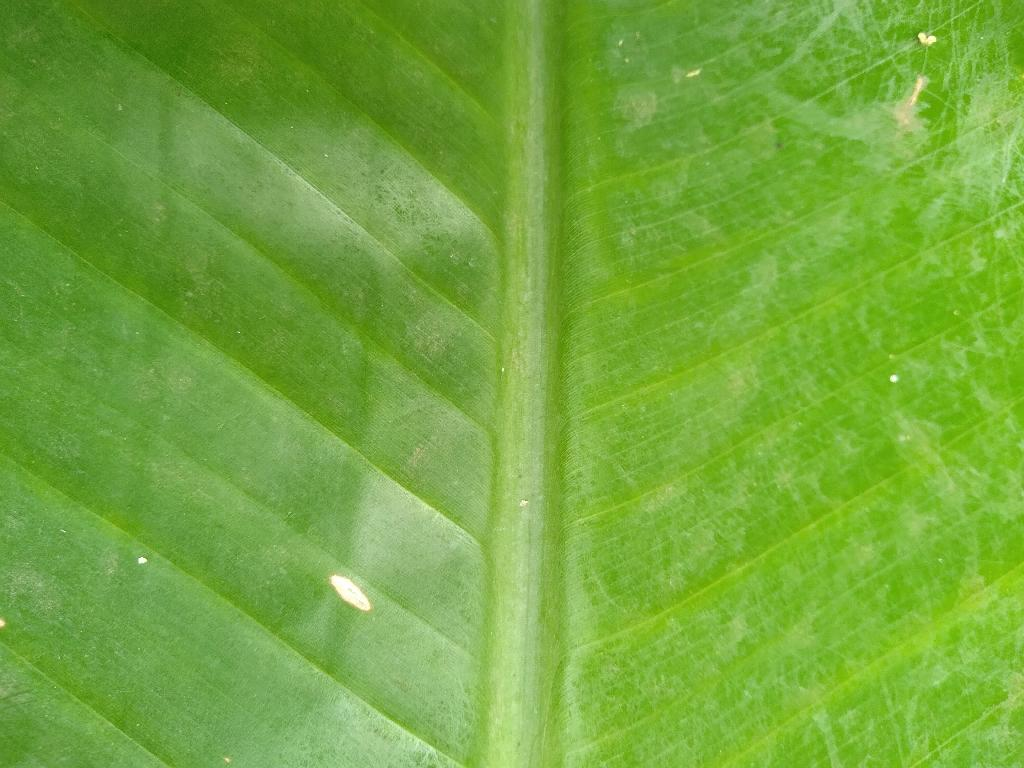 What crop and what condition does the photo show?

banana, healthy
